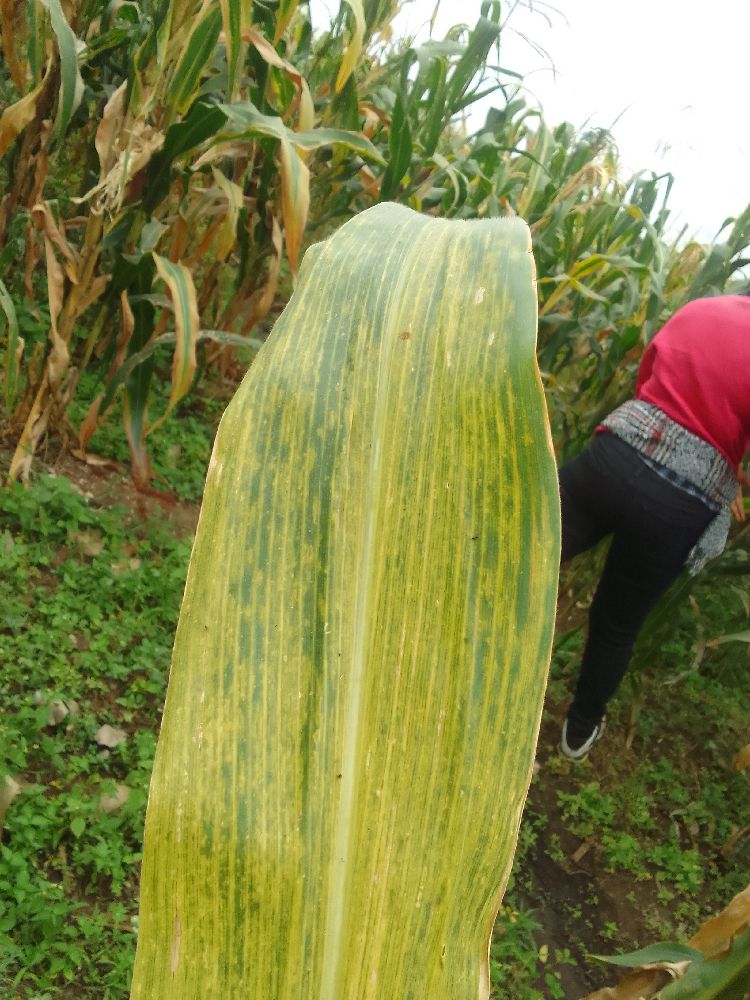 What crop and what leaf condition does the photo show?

maize, maize lethal necrosis
